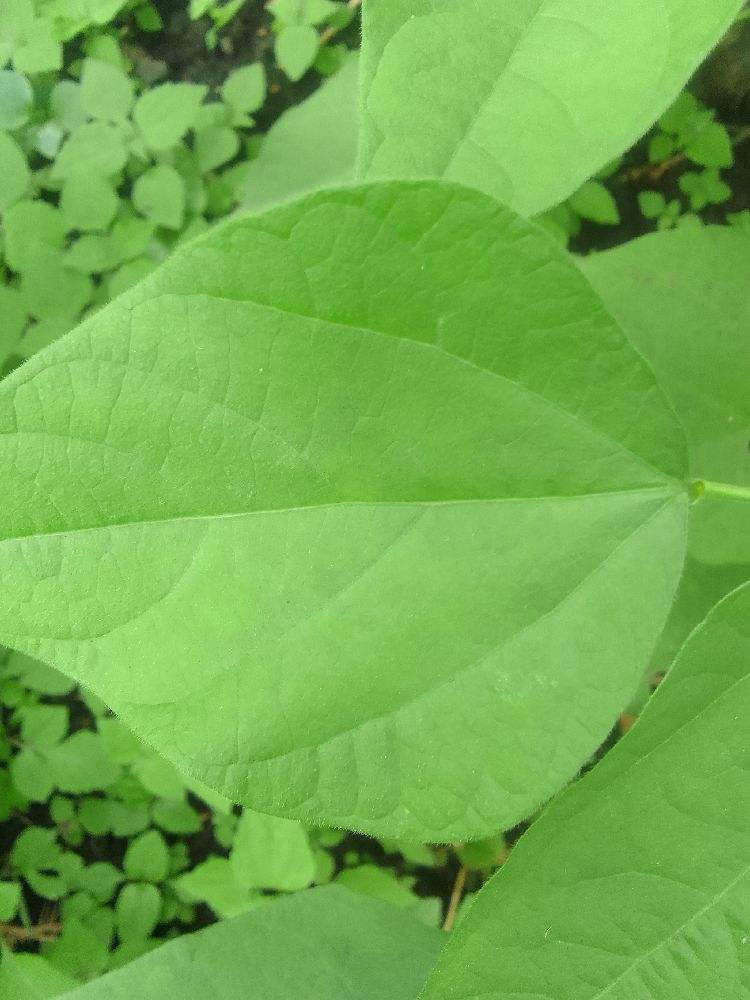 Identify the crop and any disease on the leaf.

common bean, healthy
